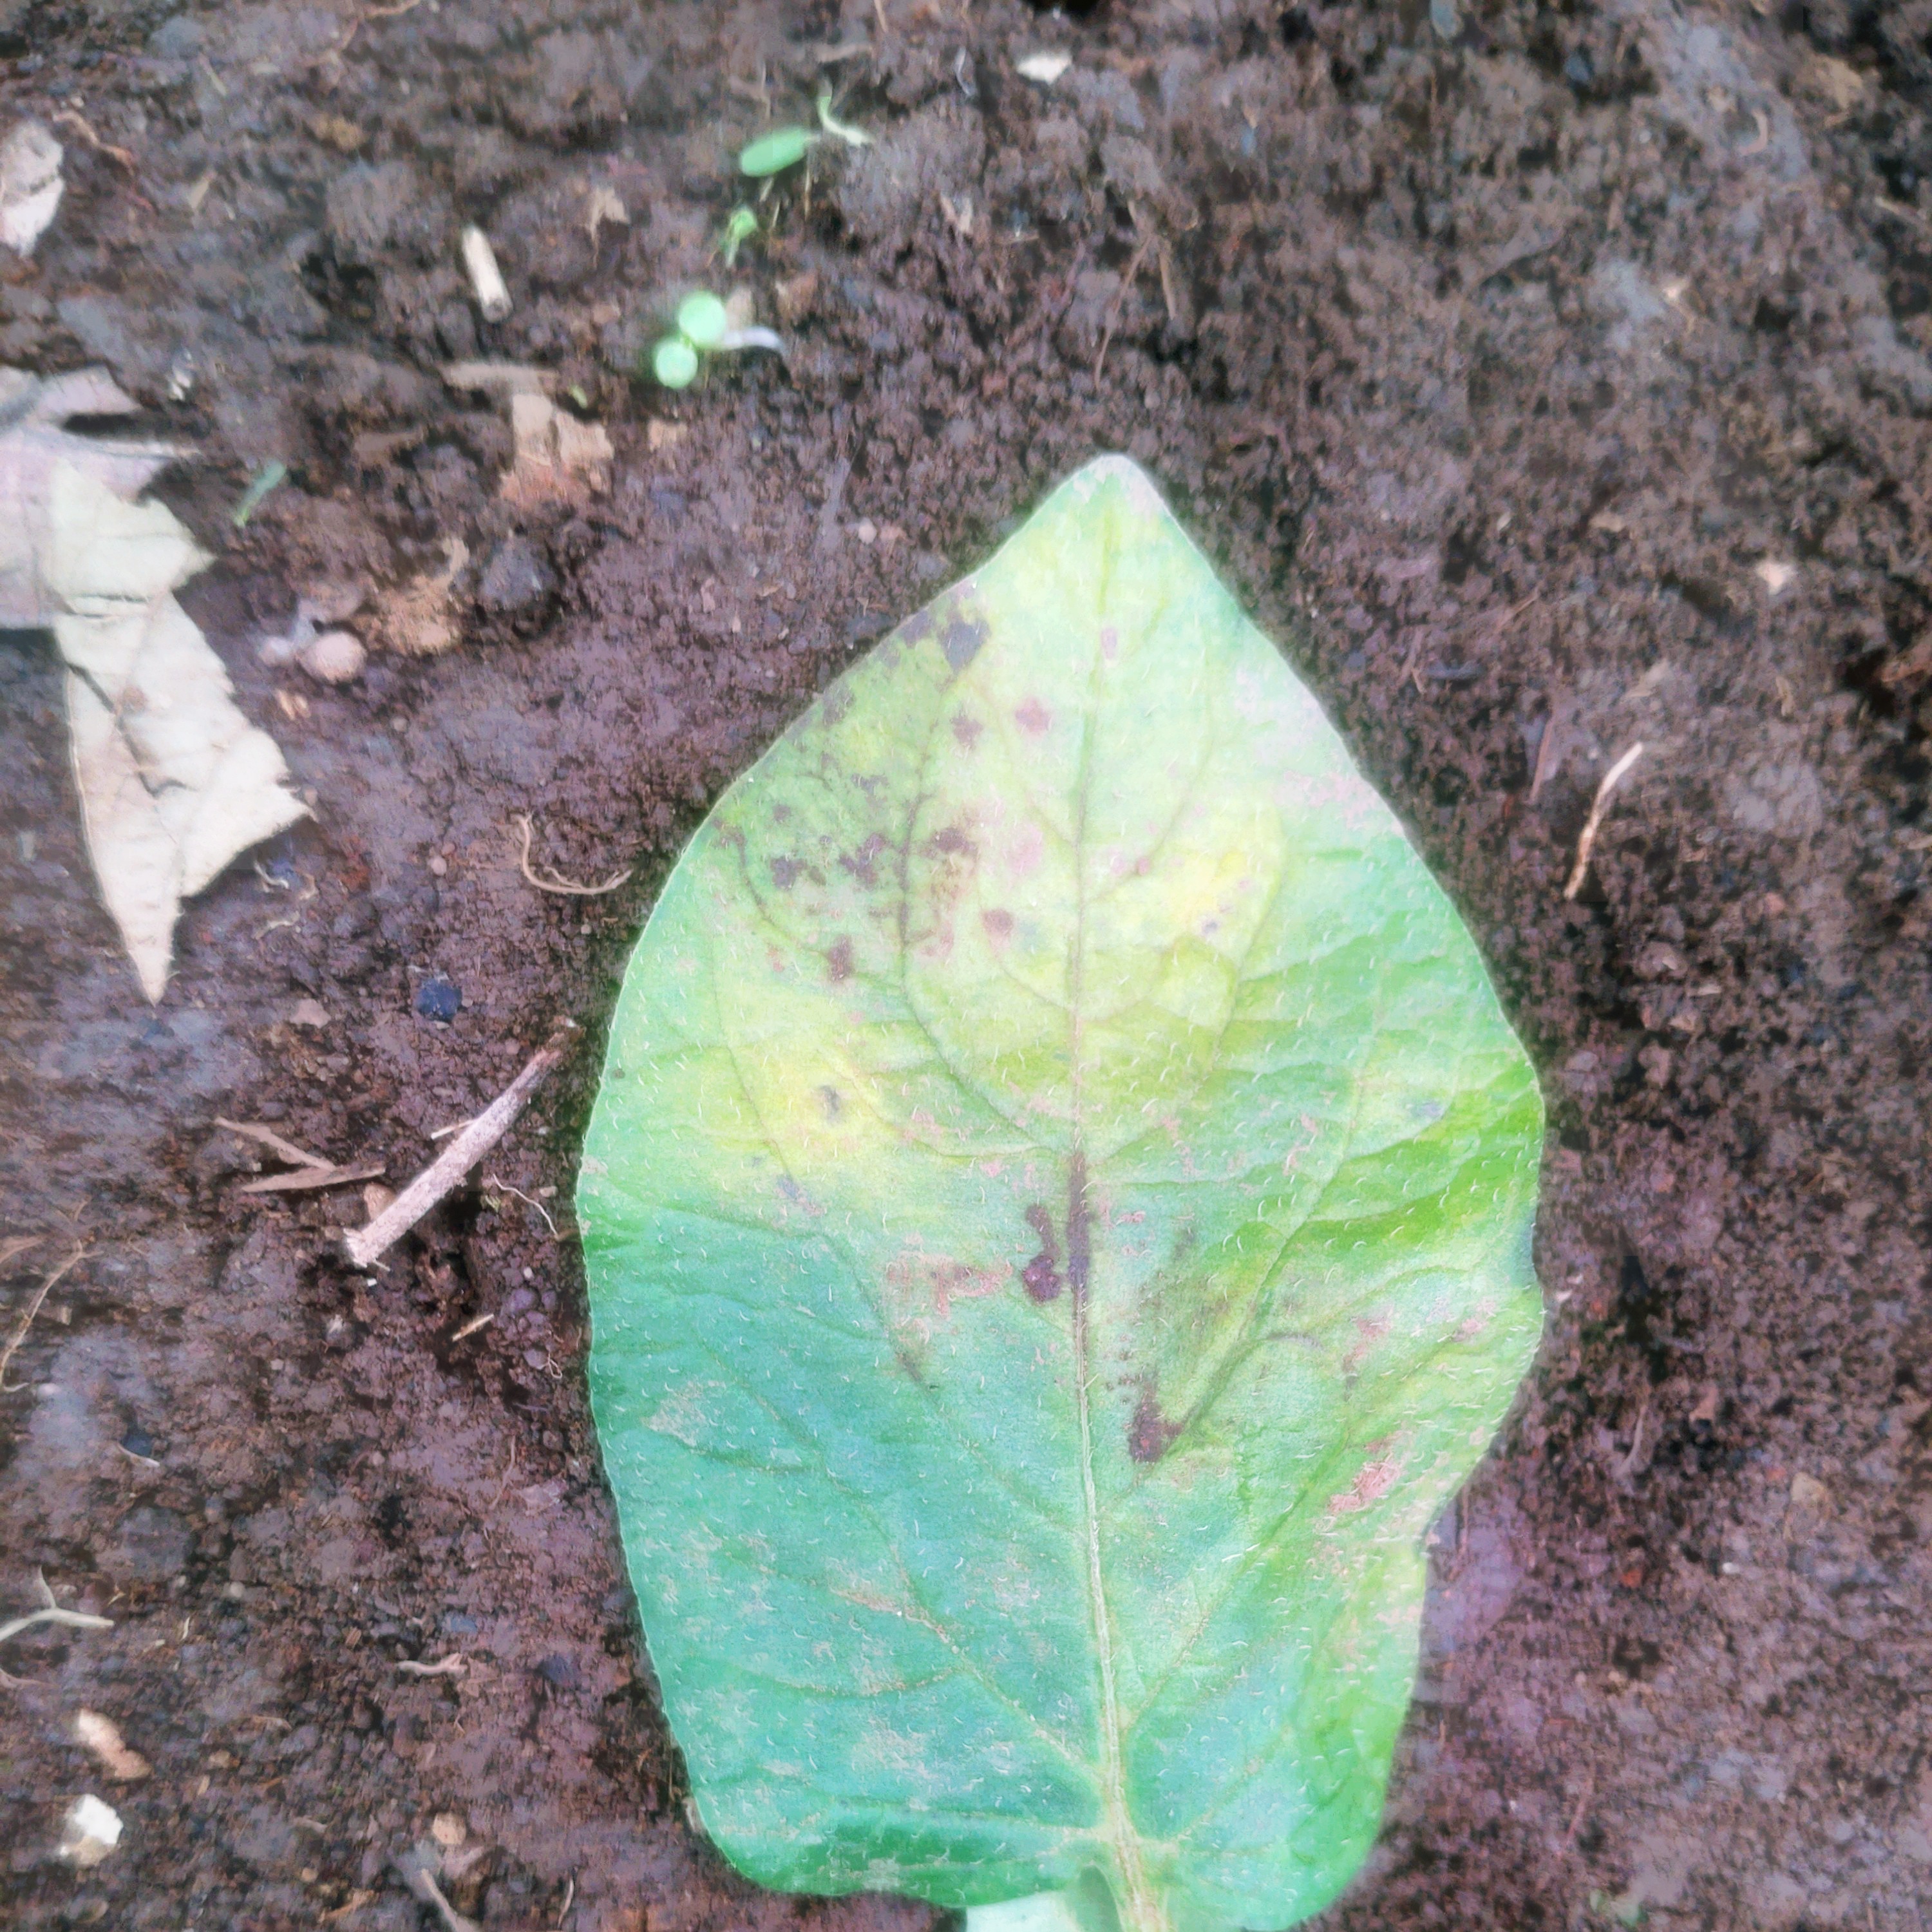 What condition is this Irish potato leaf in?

late blight
